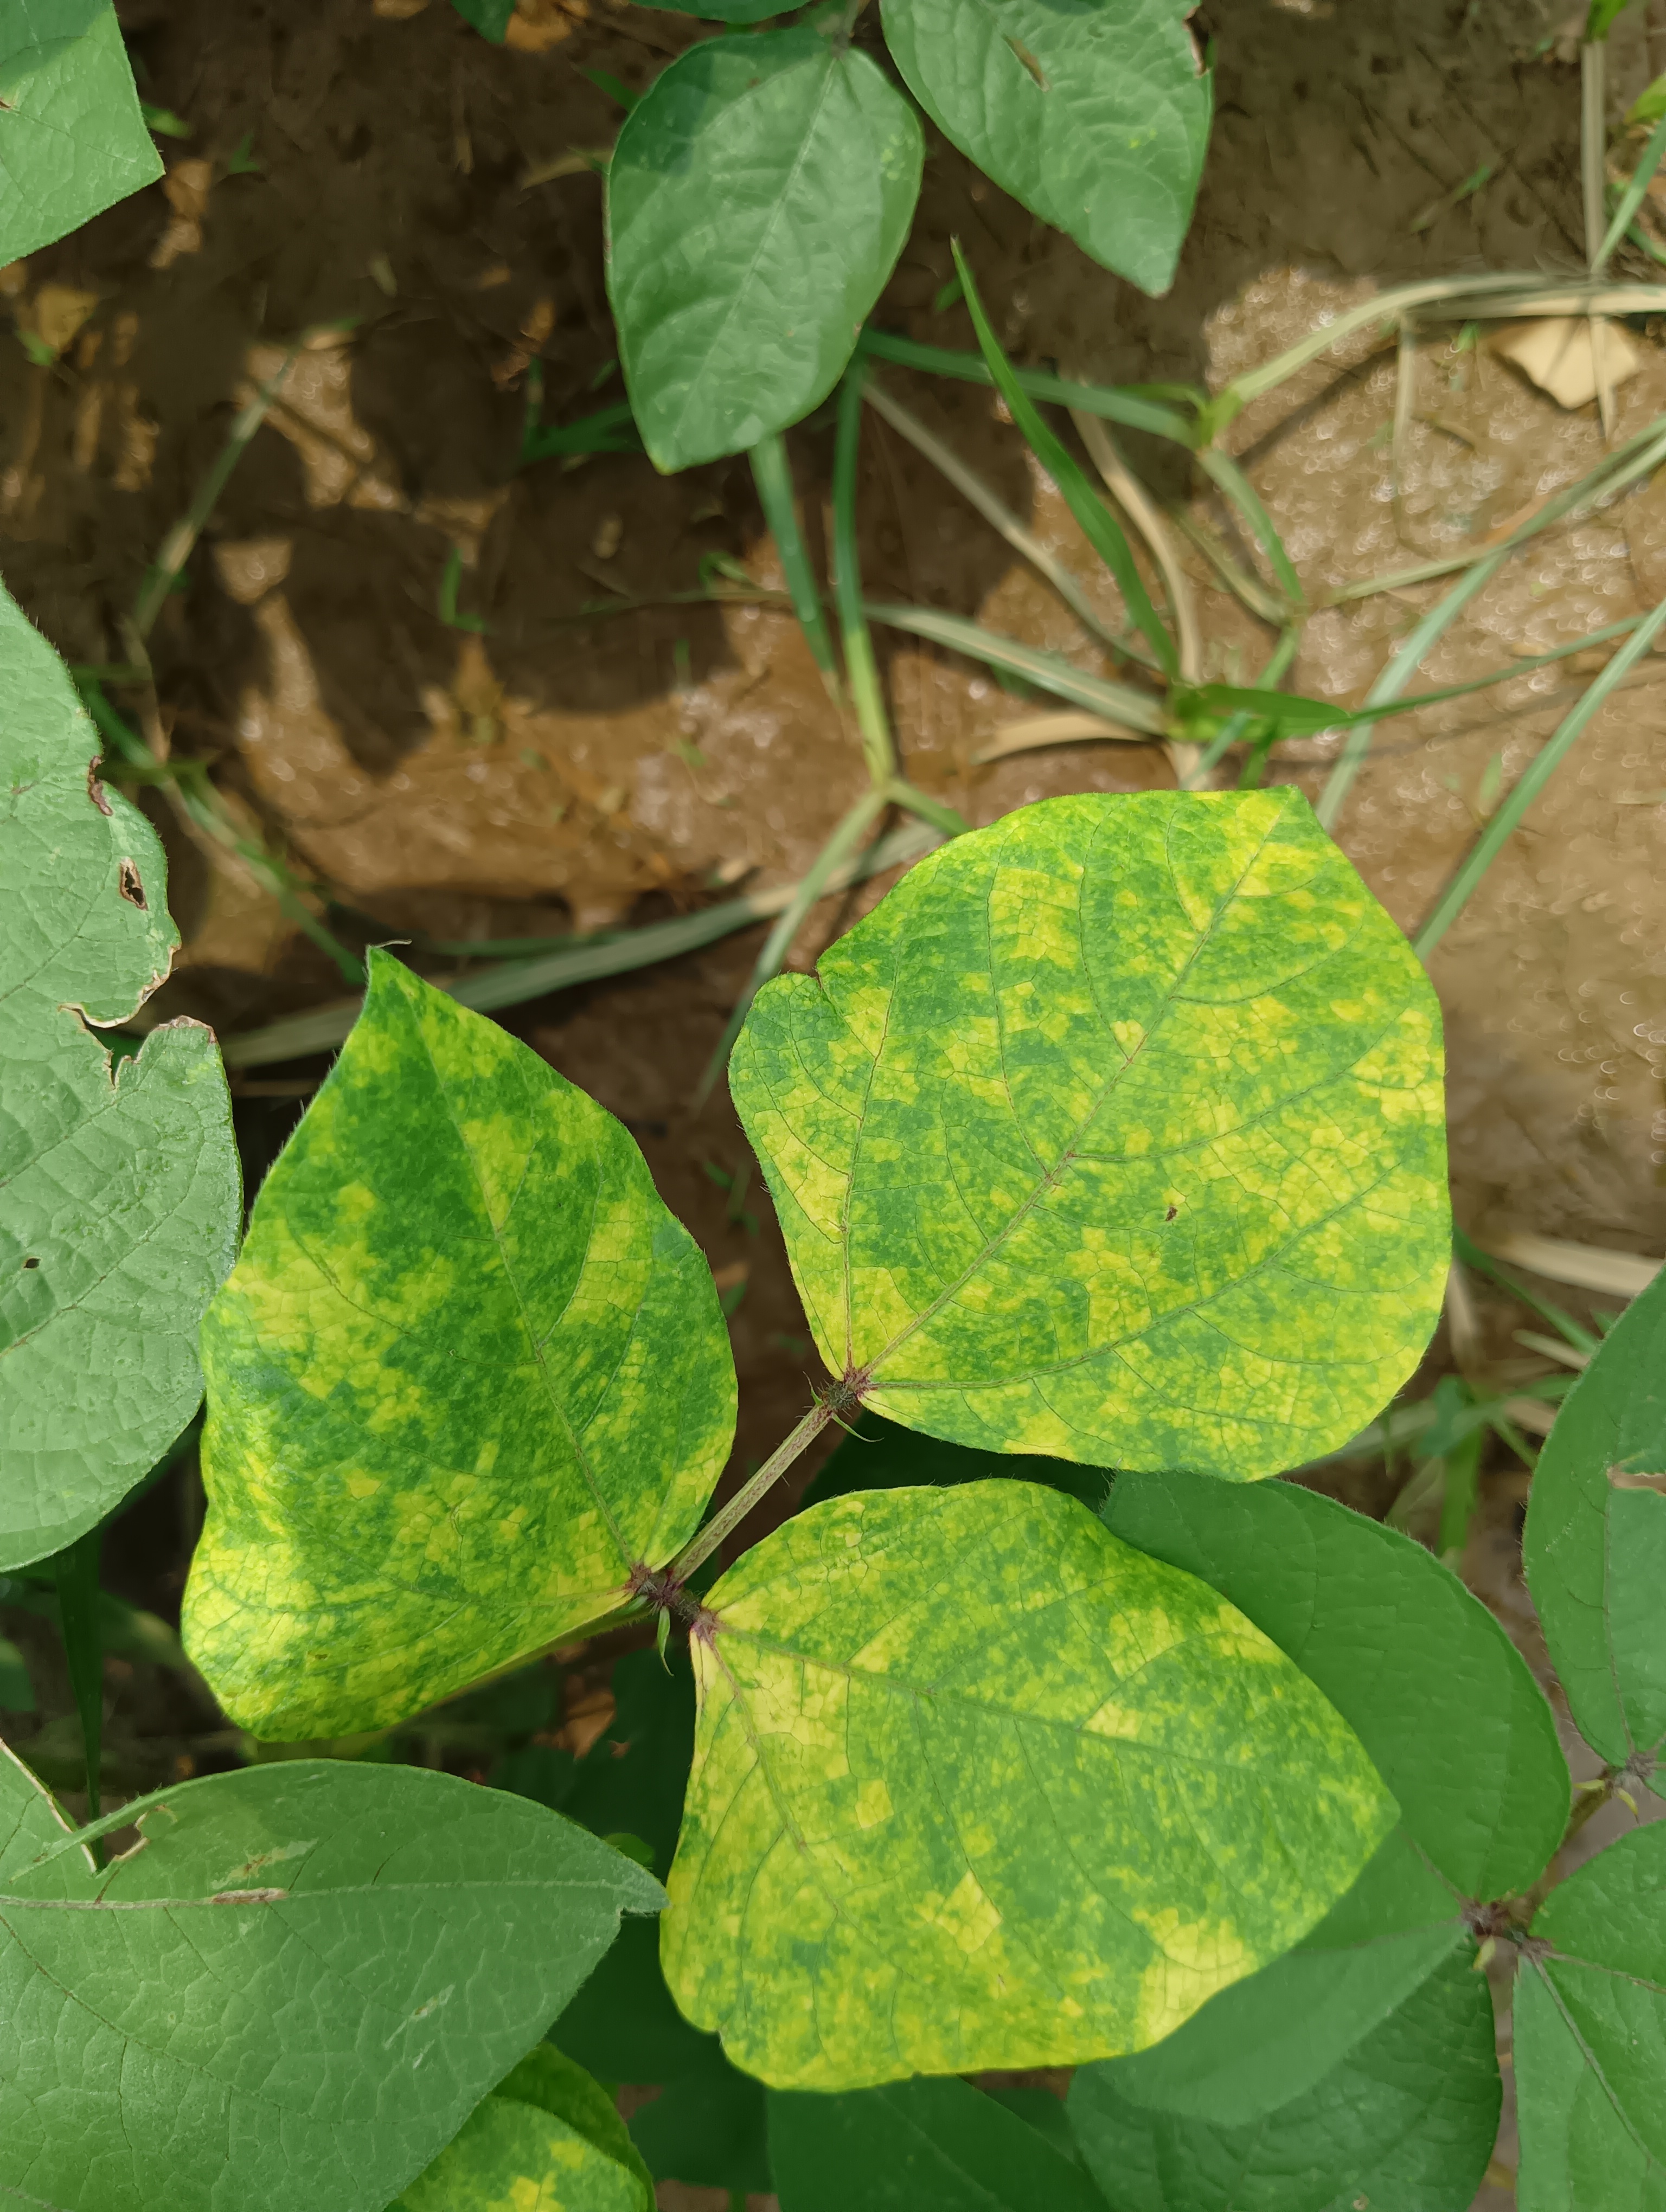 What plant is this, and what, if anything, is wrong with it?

mungbean, yellow mosaic
